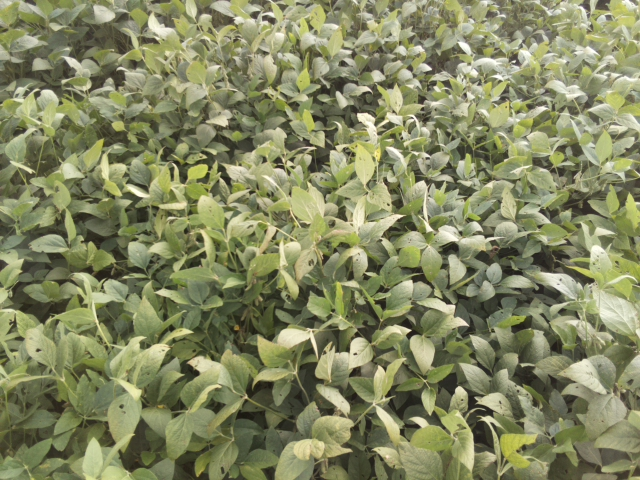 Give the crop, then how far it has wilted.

soybean, leaflets folding inward at secondary pulvinus with no turgor loss in leaflets or petioles
